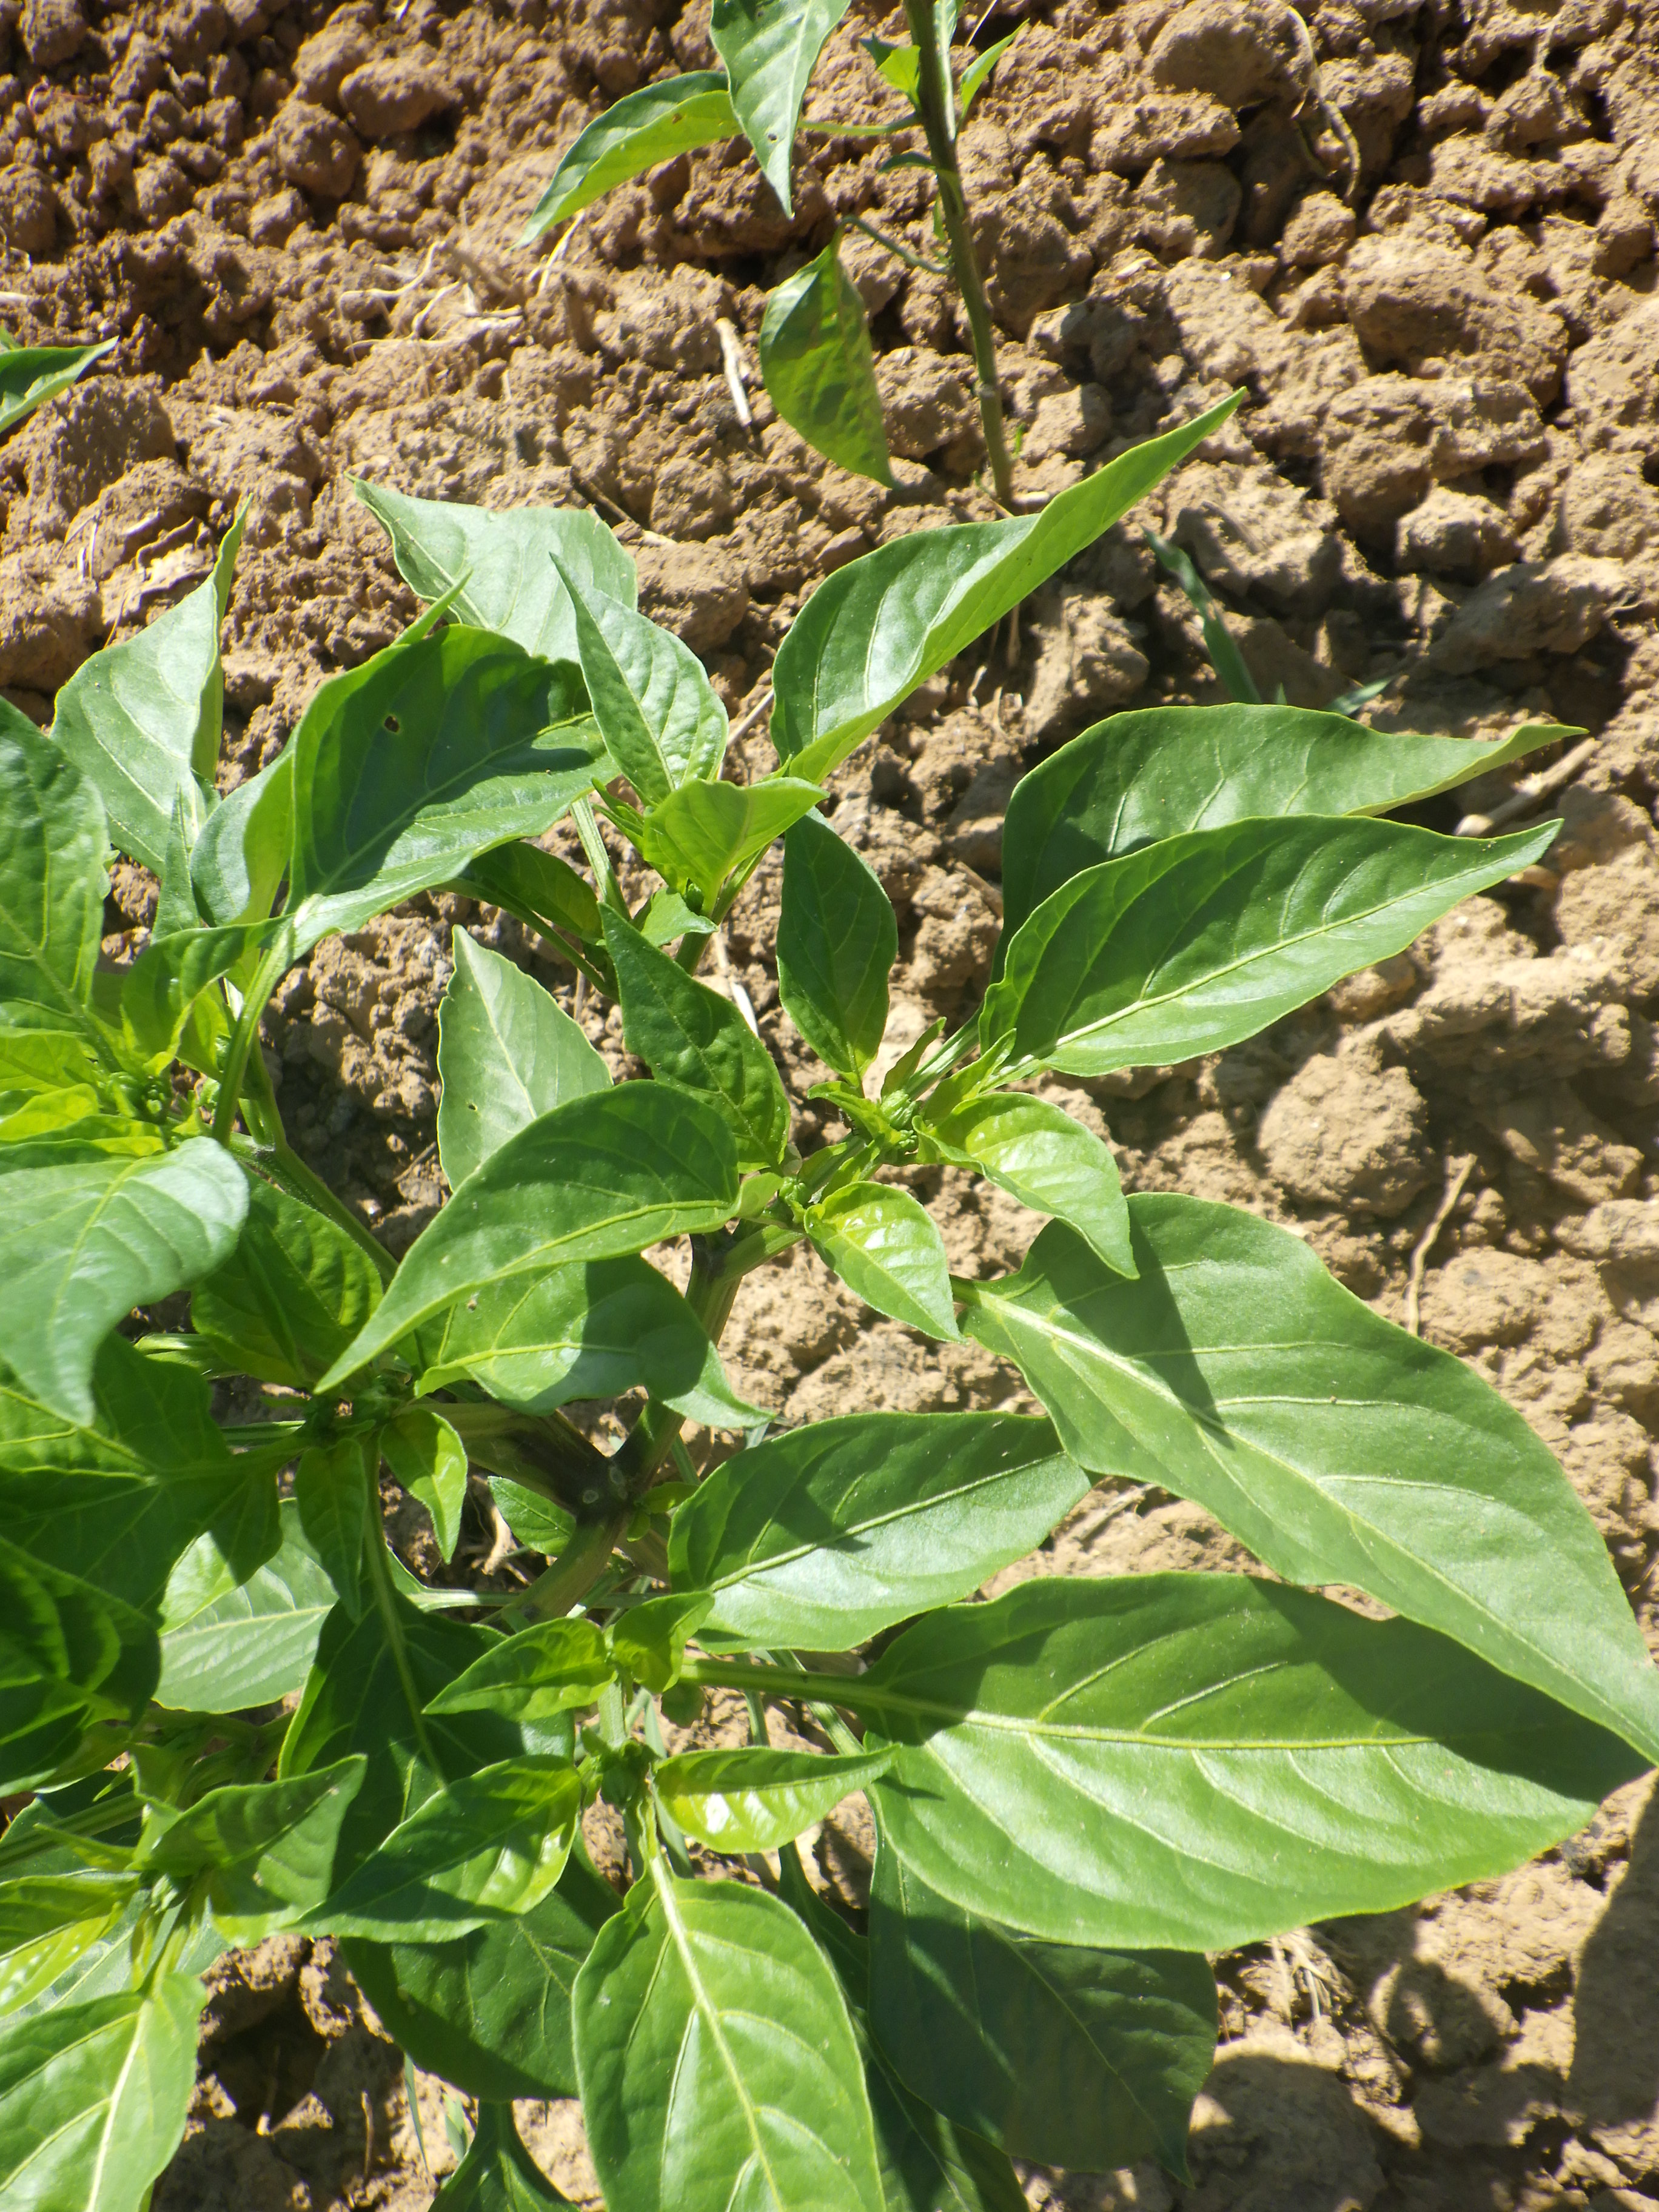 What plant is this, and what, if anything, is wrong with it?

chili pepper, phytophagous
